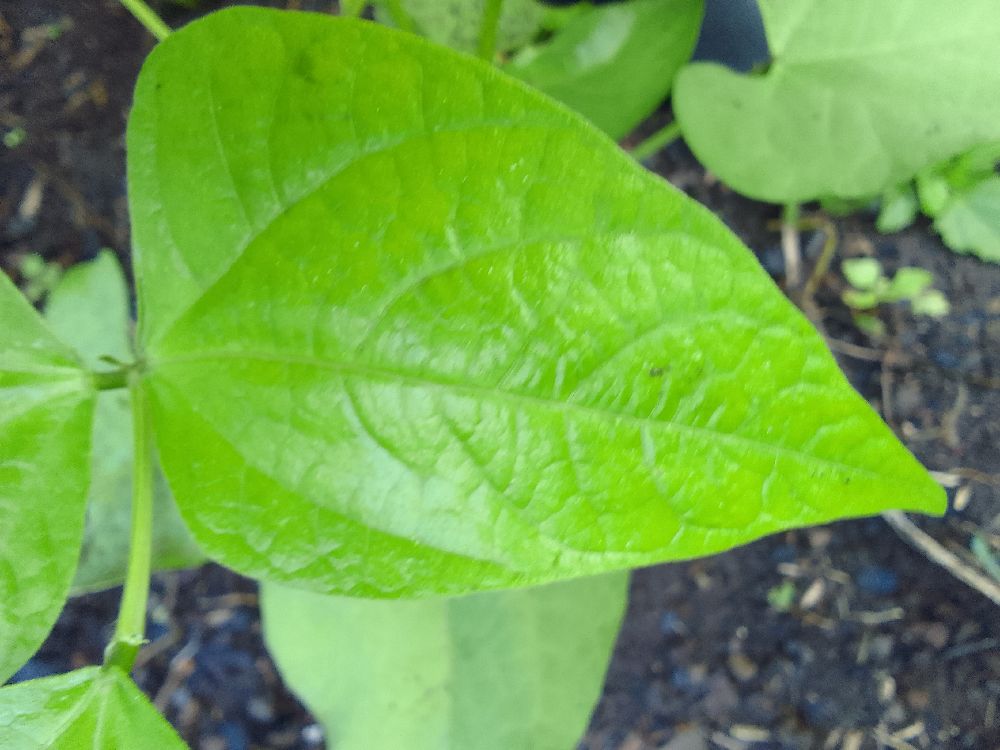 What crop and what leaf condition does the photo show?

common bean, healthy
